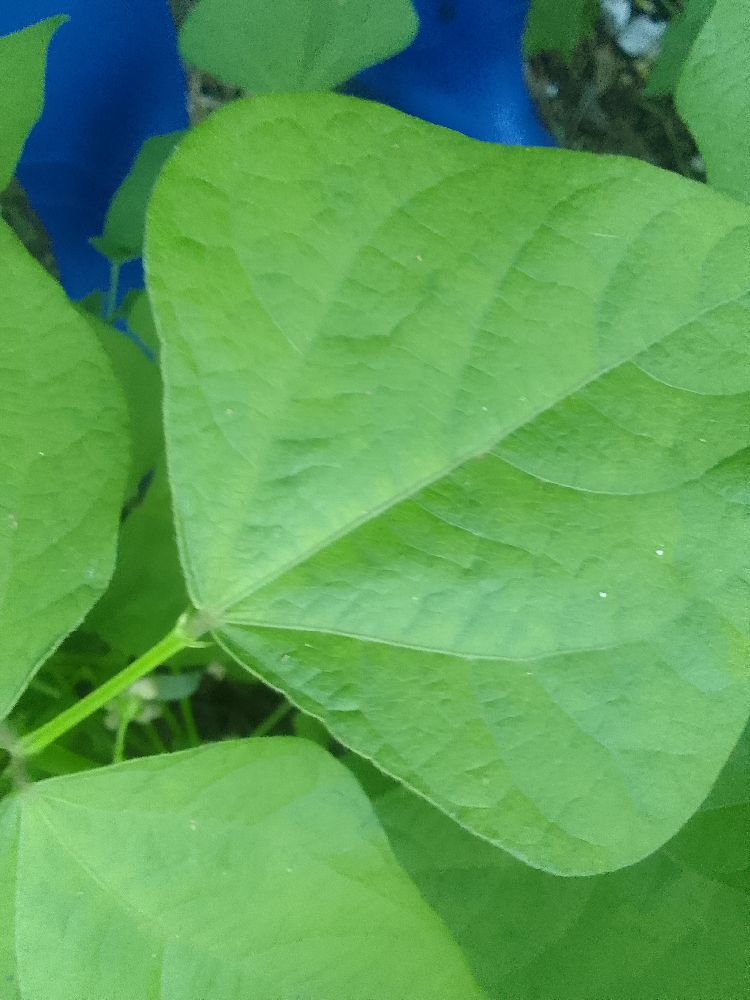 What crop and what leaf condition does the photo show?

common bean, healthy
